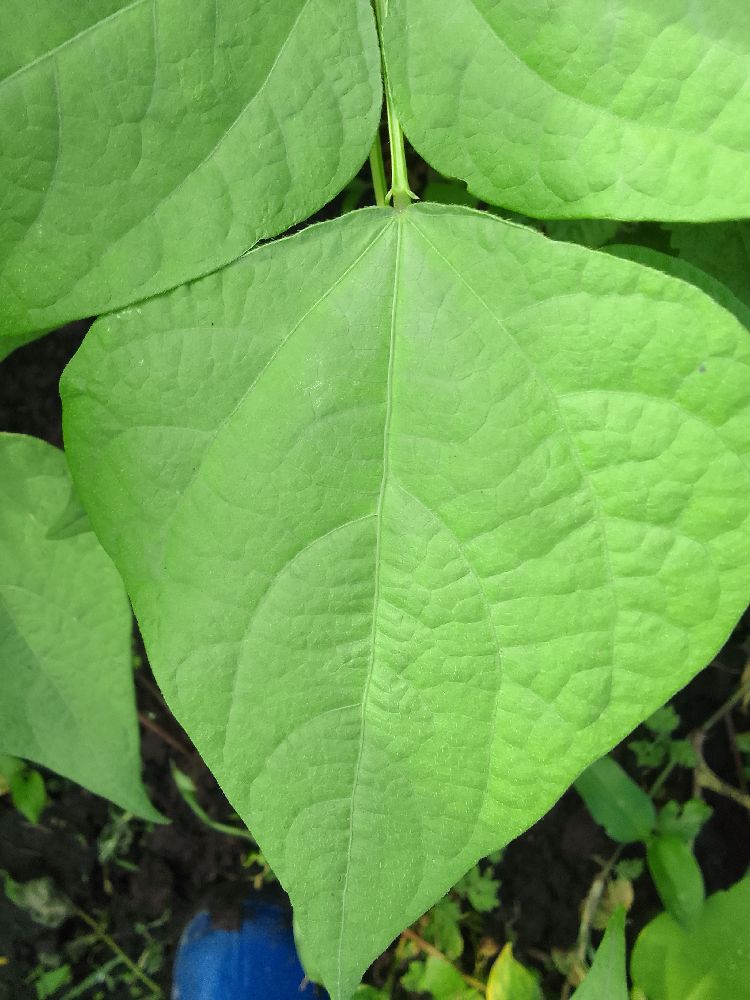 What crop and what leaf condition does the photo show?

common bean, healthy
